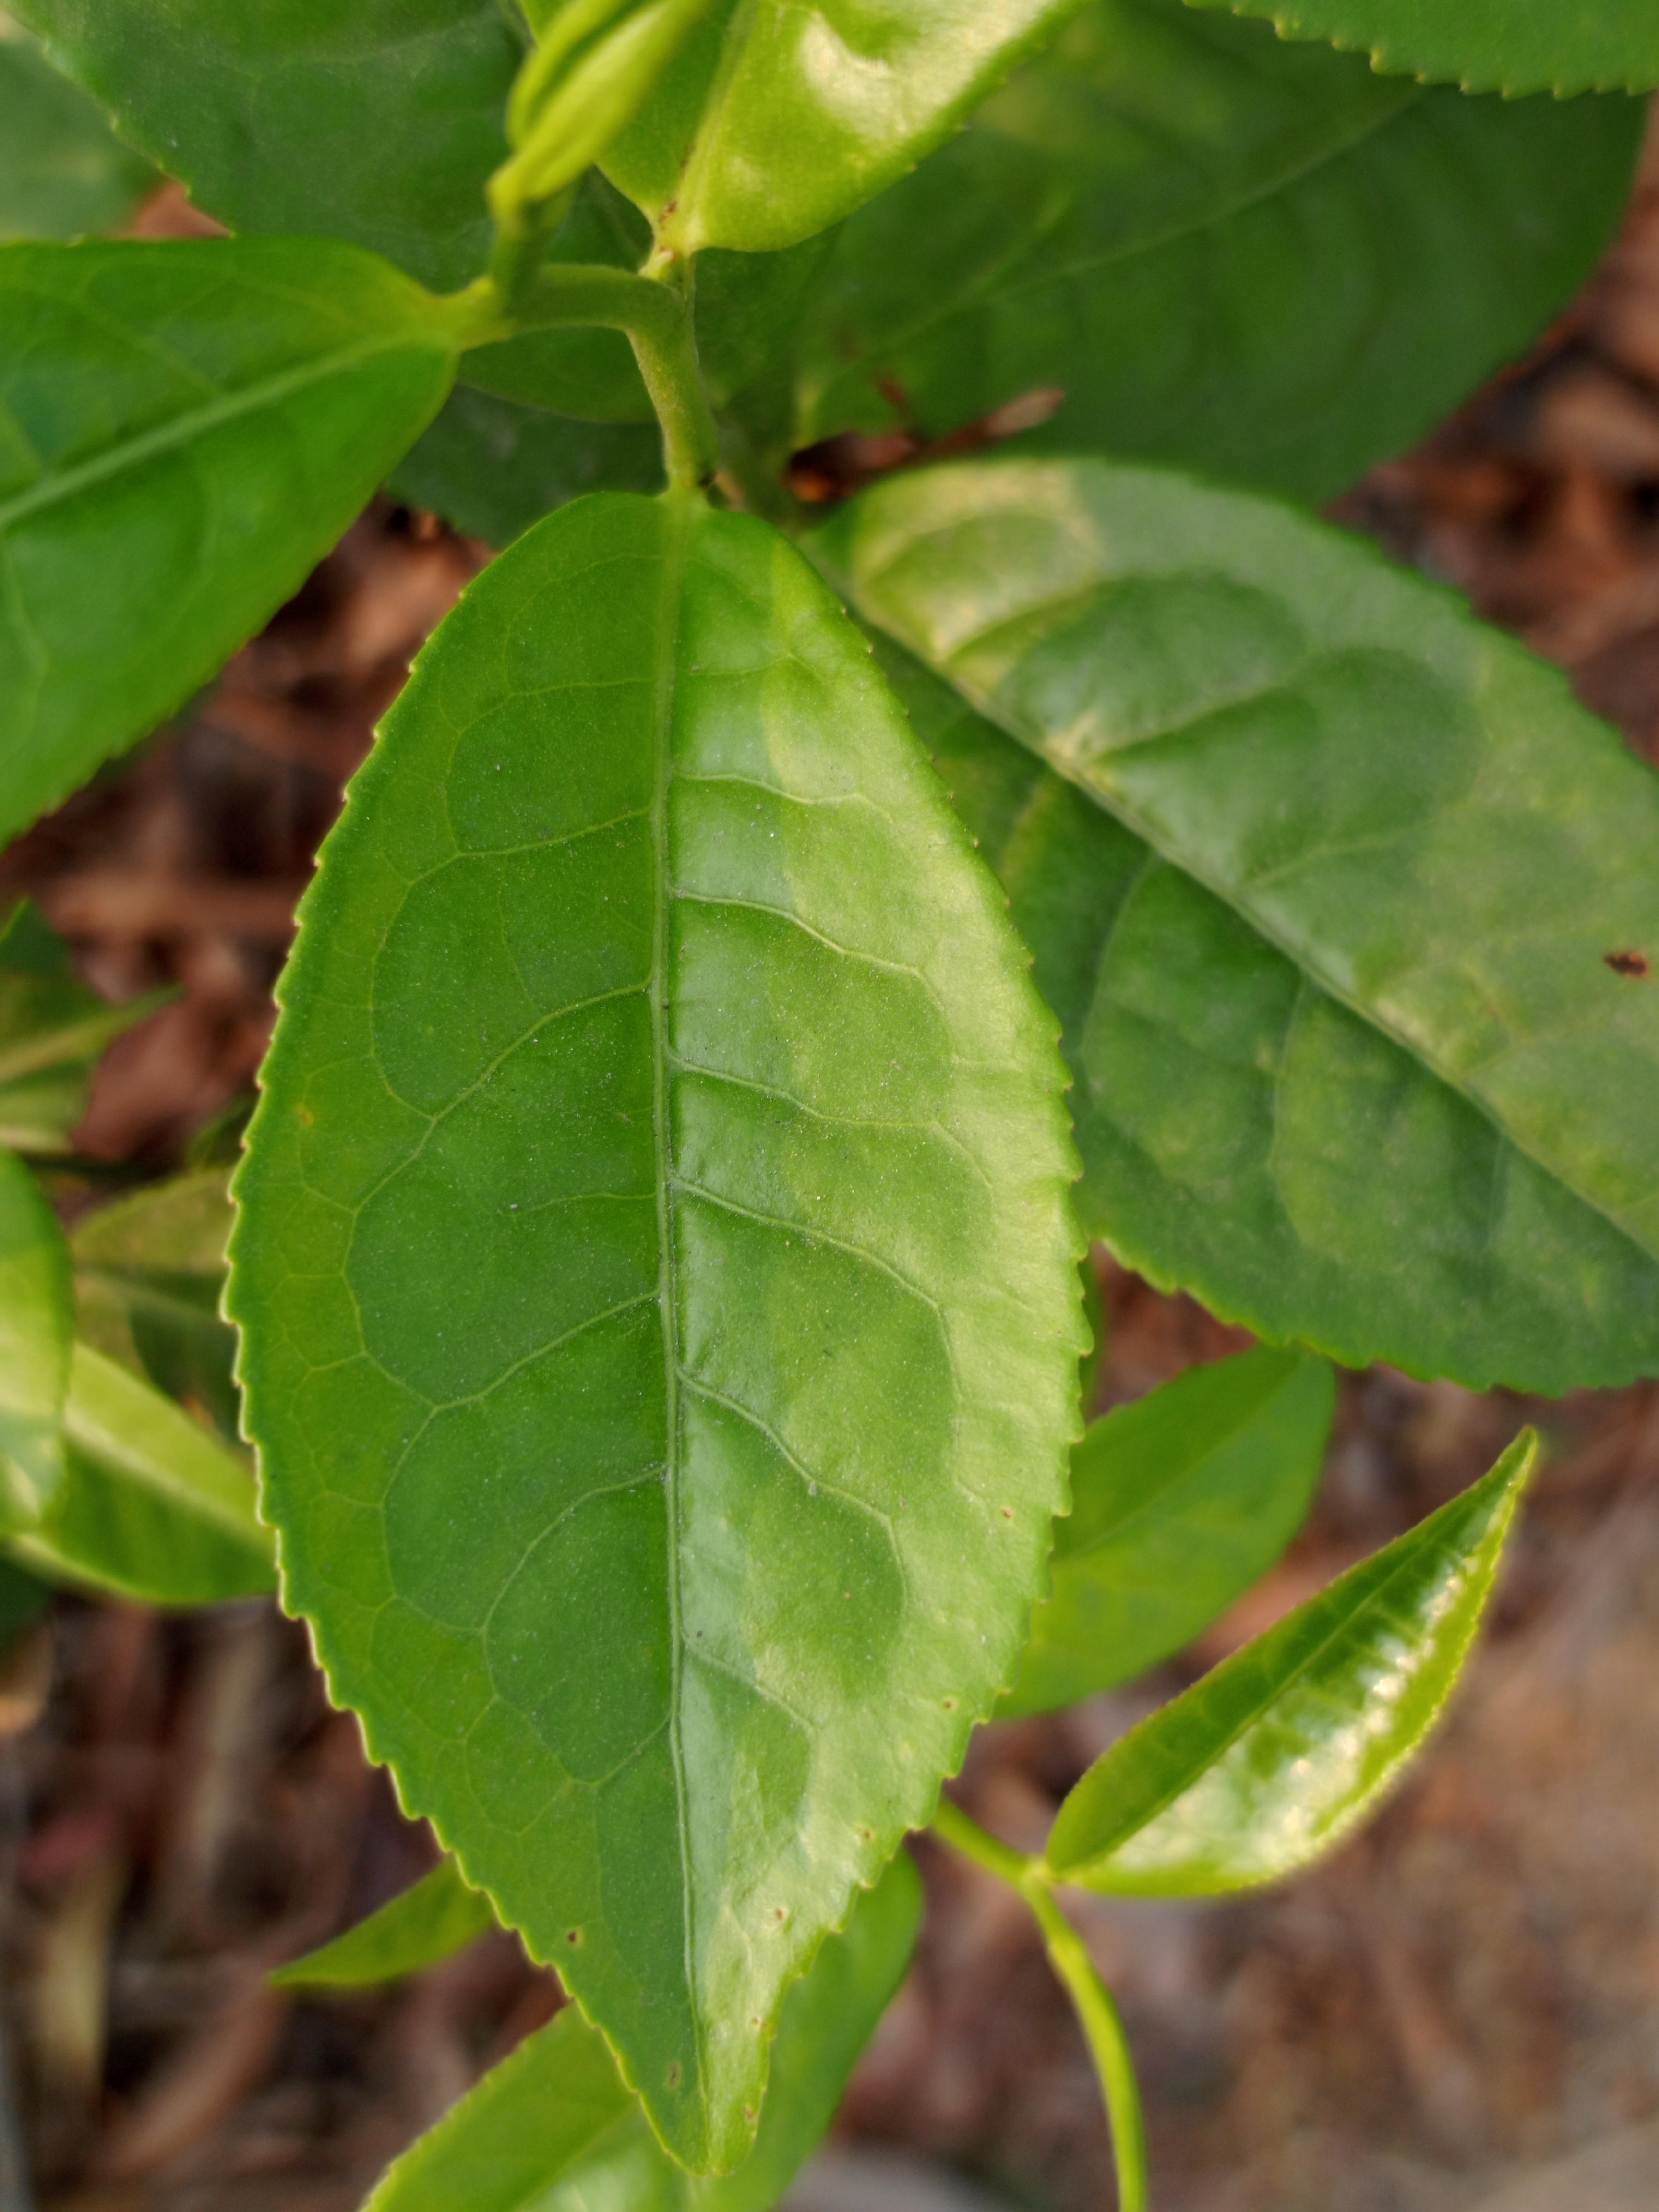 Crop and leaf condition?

tea, healthy leaf
